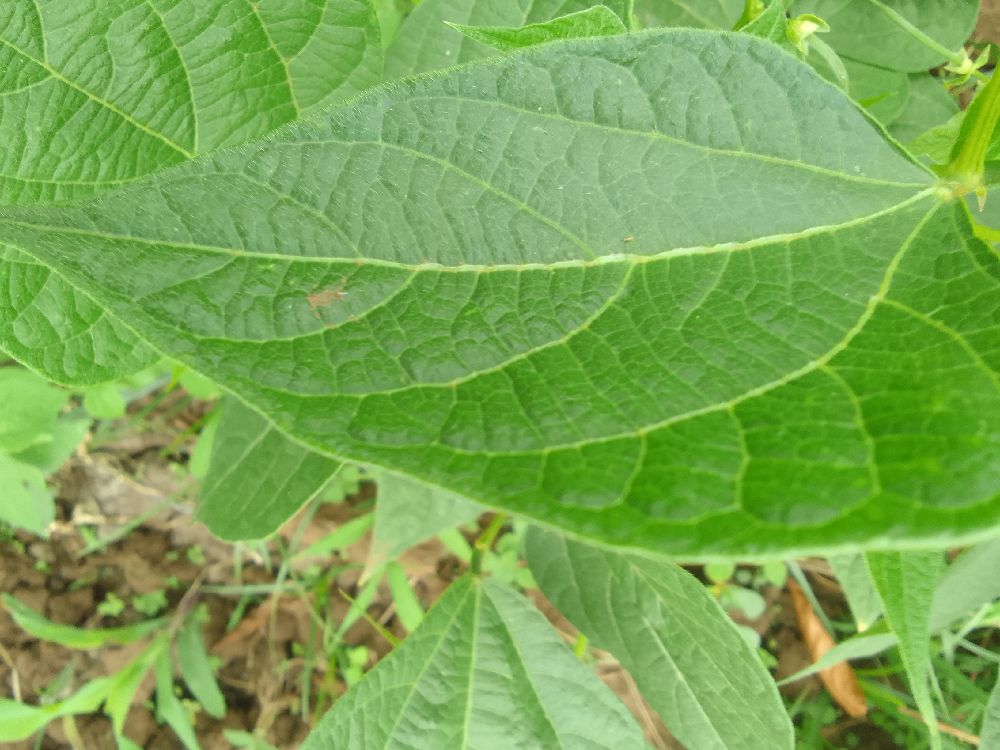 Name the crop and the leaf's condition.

common bean, healthy
